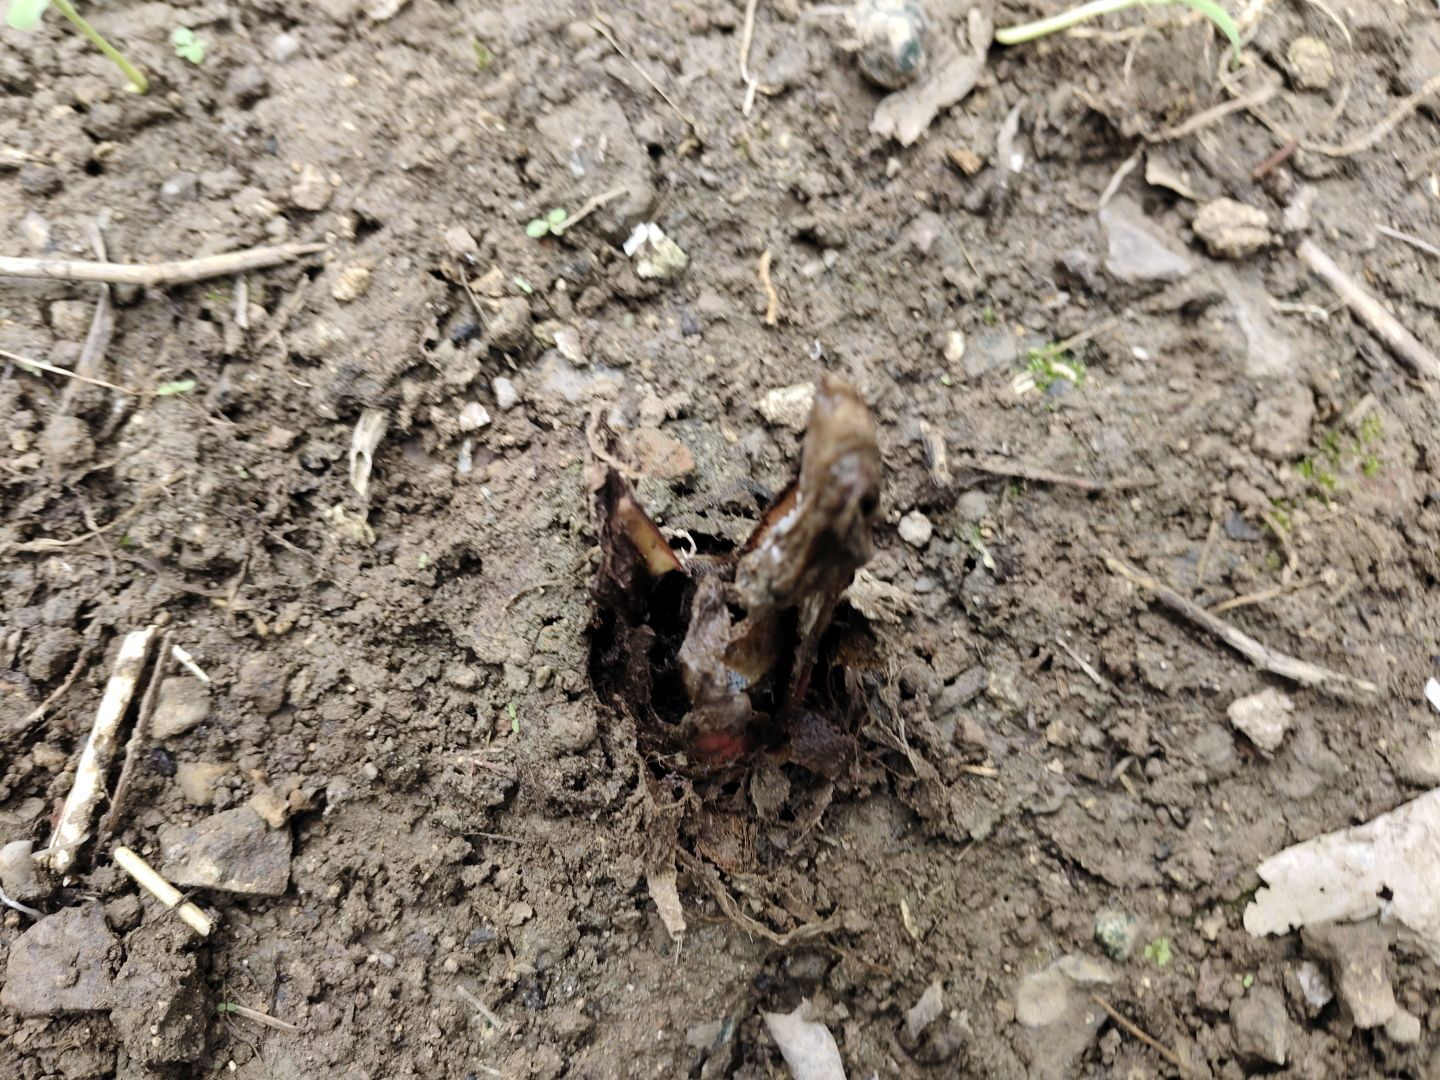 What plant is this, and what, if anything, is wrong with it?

taro, root rot
